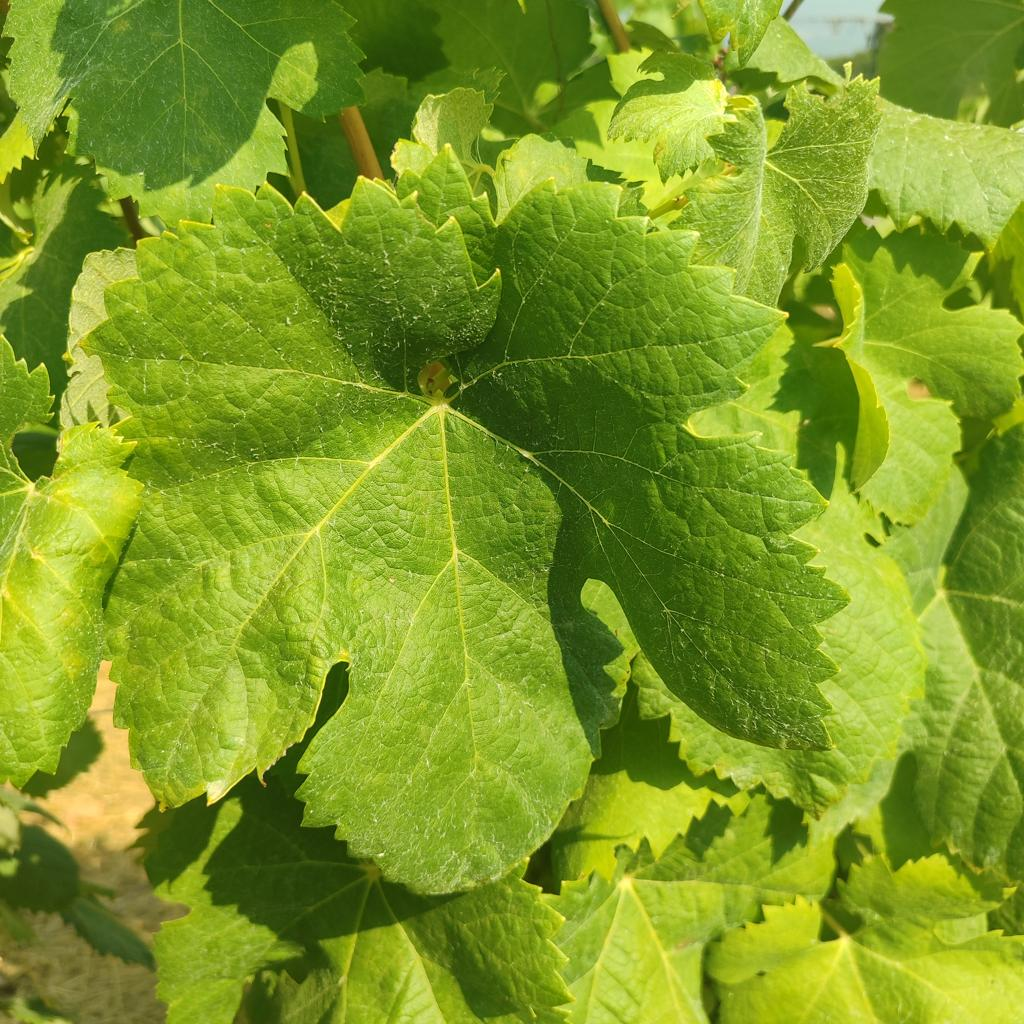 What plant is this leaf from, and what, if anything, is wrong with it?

grapevine, healthy
